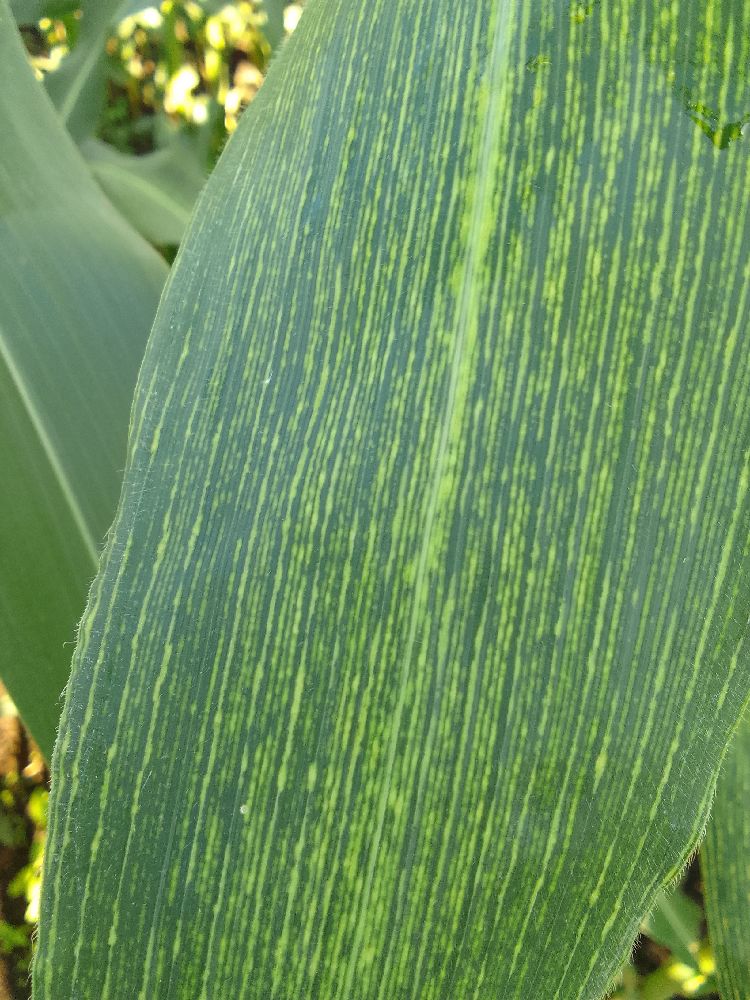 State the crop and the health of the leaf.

maize, maize streak virus
